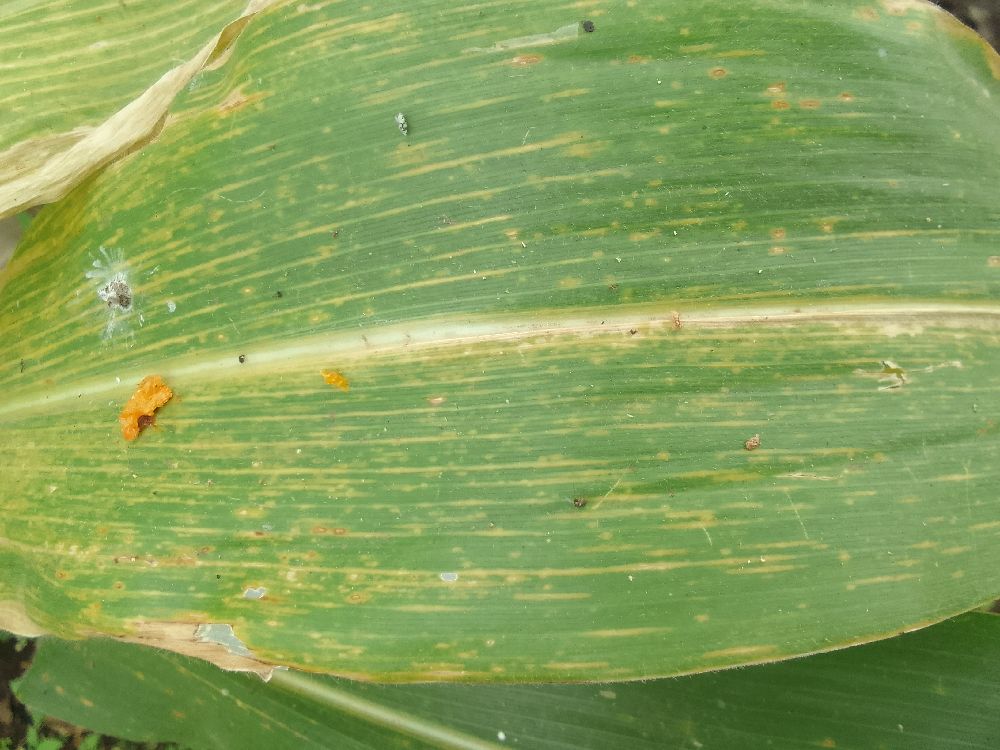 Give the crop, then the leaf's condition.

maize, maize lethal necrosis
